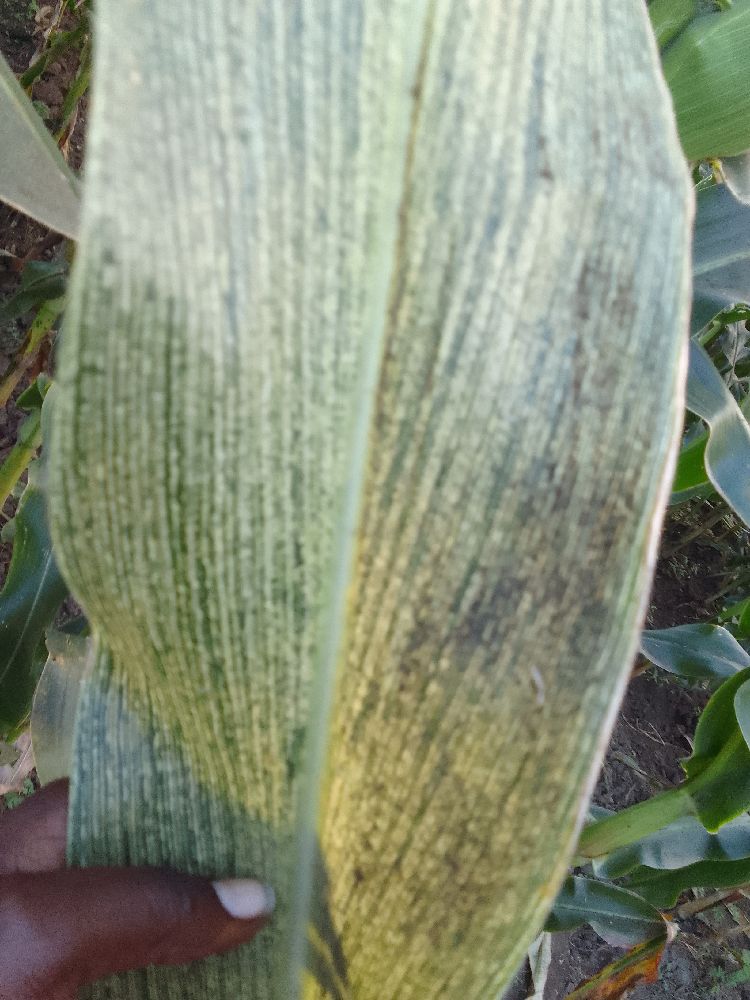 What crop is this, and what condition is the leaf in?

maize, maize streak virus
